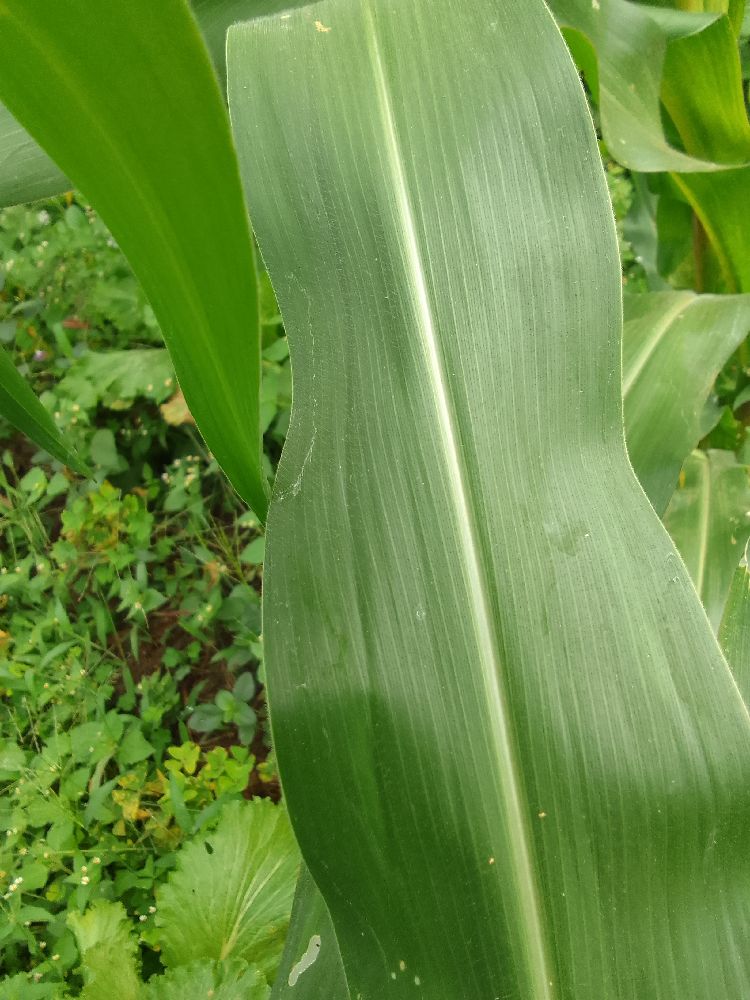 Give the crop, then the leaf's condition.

maize, healthy
